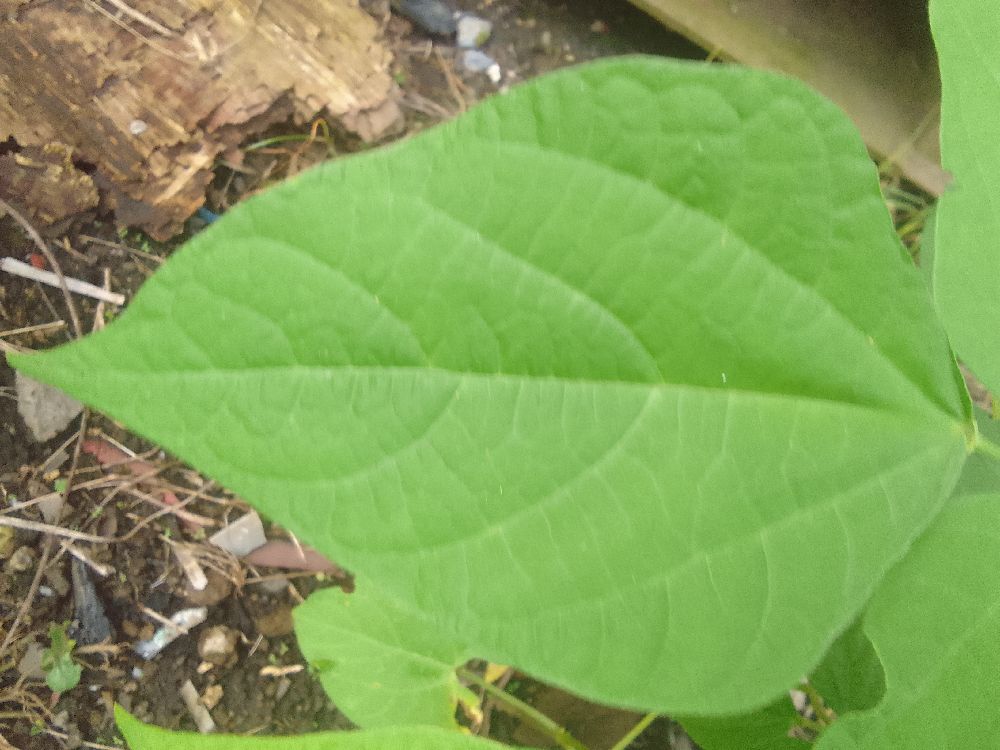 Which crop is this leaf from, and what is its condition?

common bean, healthy
